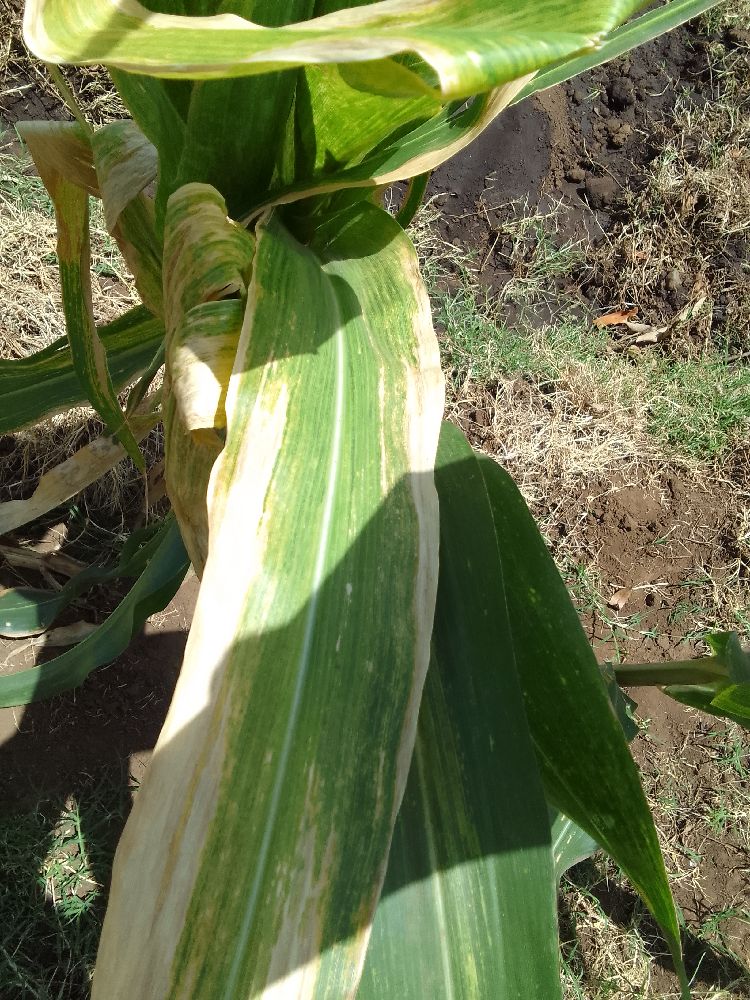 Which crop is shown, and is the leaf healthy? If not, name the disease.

maize, maize lethal necrosis
